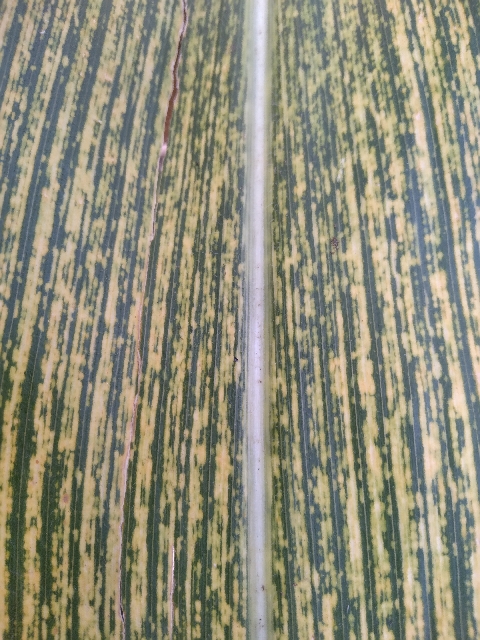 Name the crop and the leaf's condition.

maize, maize streak virus
